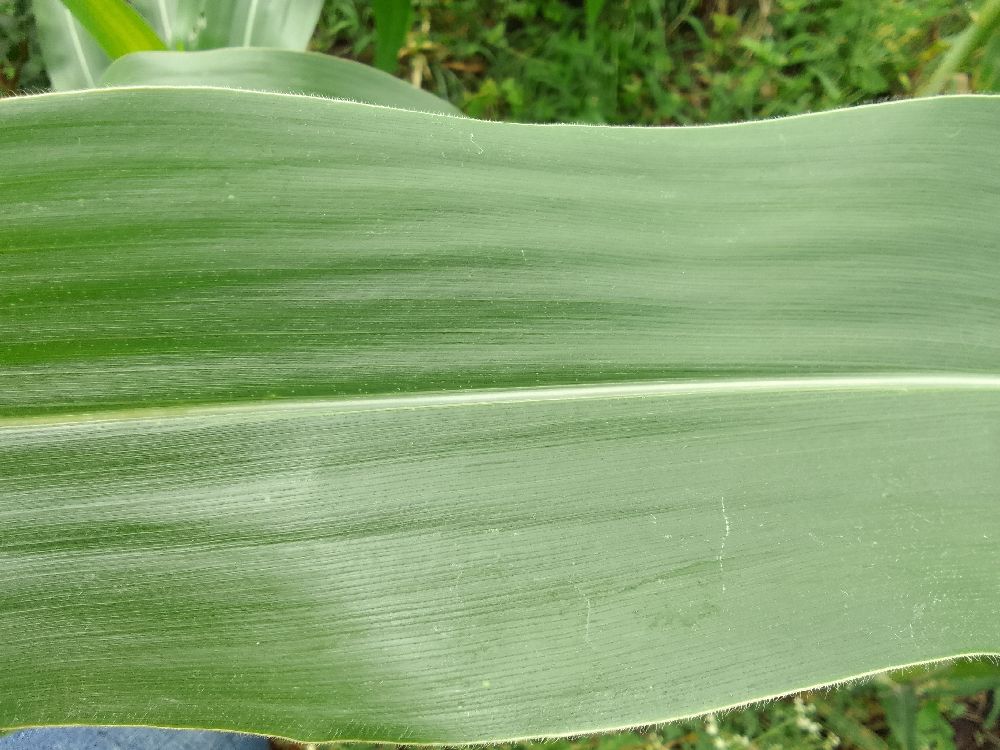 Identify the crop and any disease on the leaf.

maize, healthy
